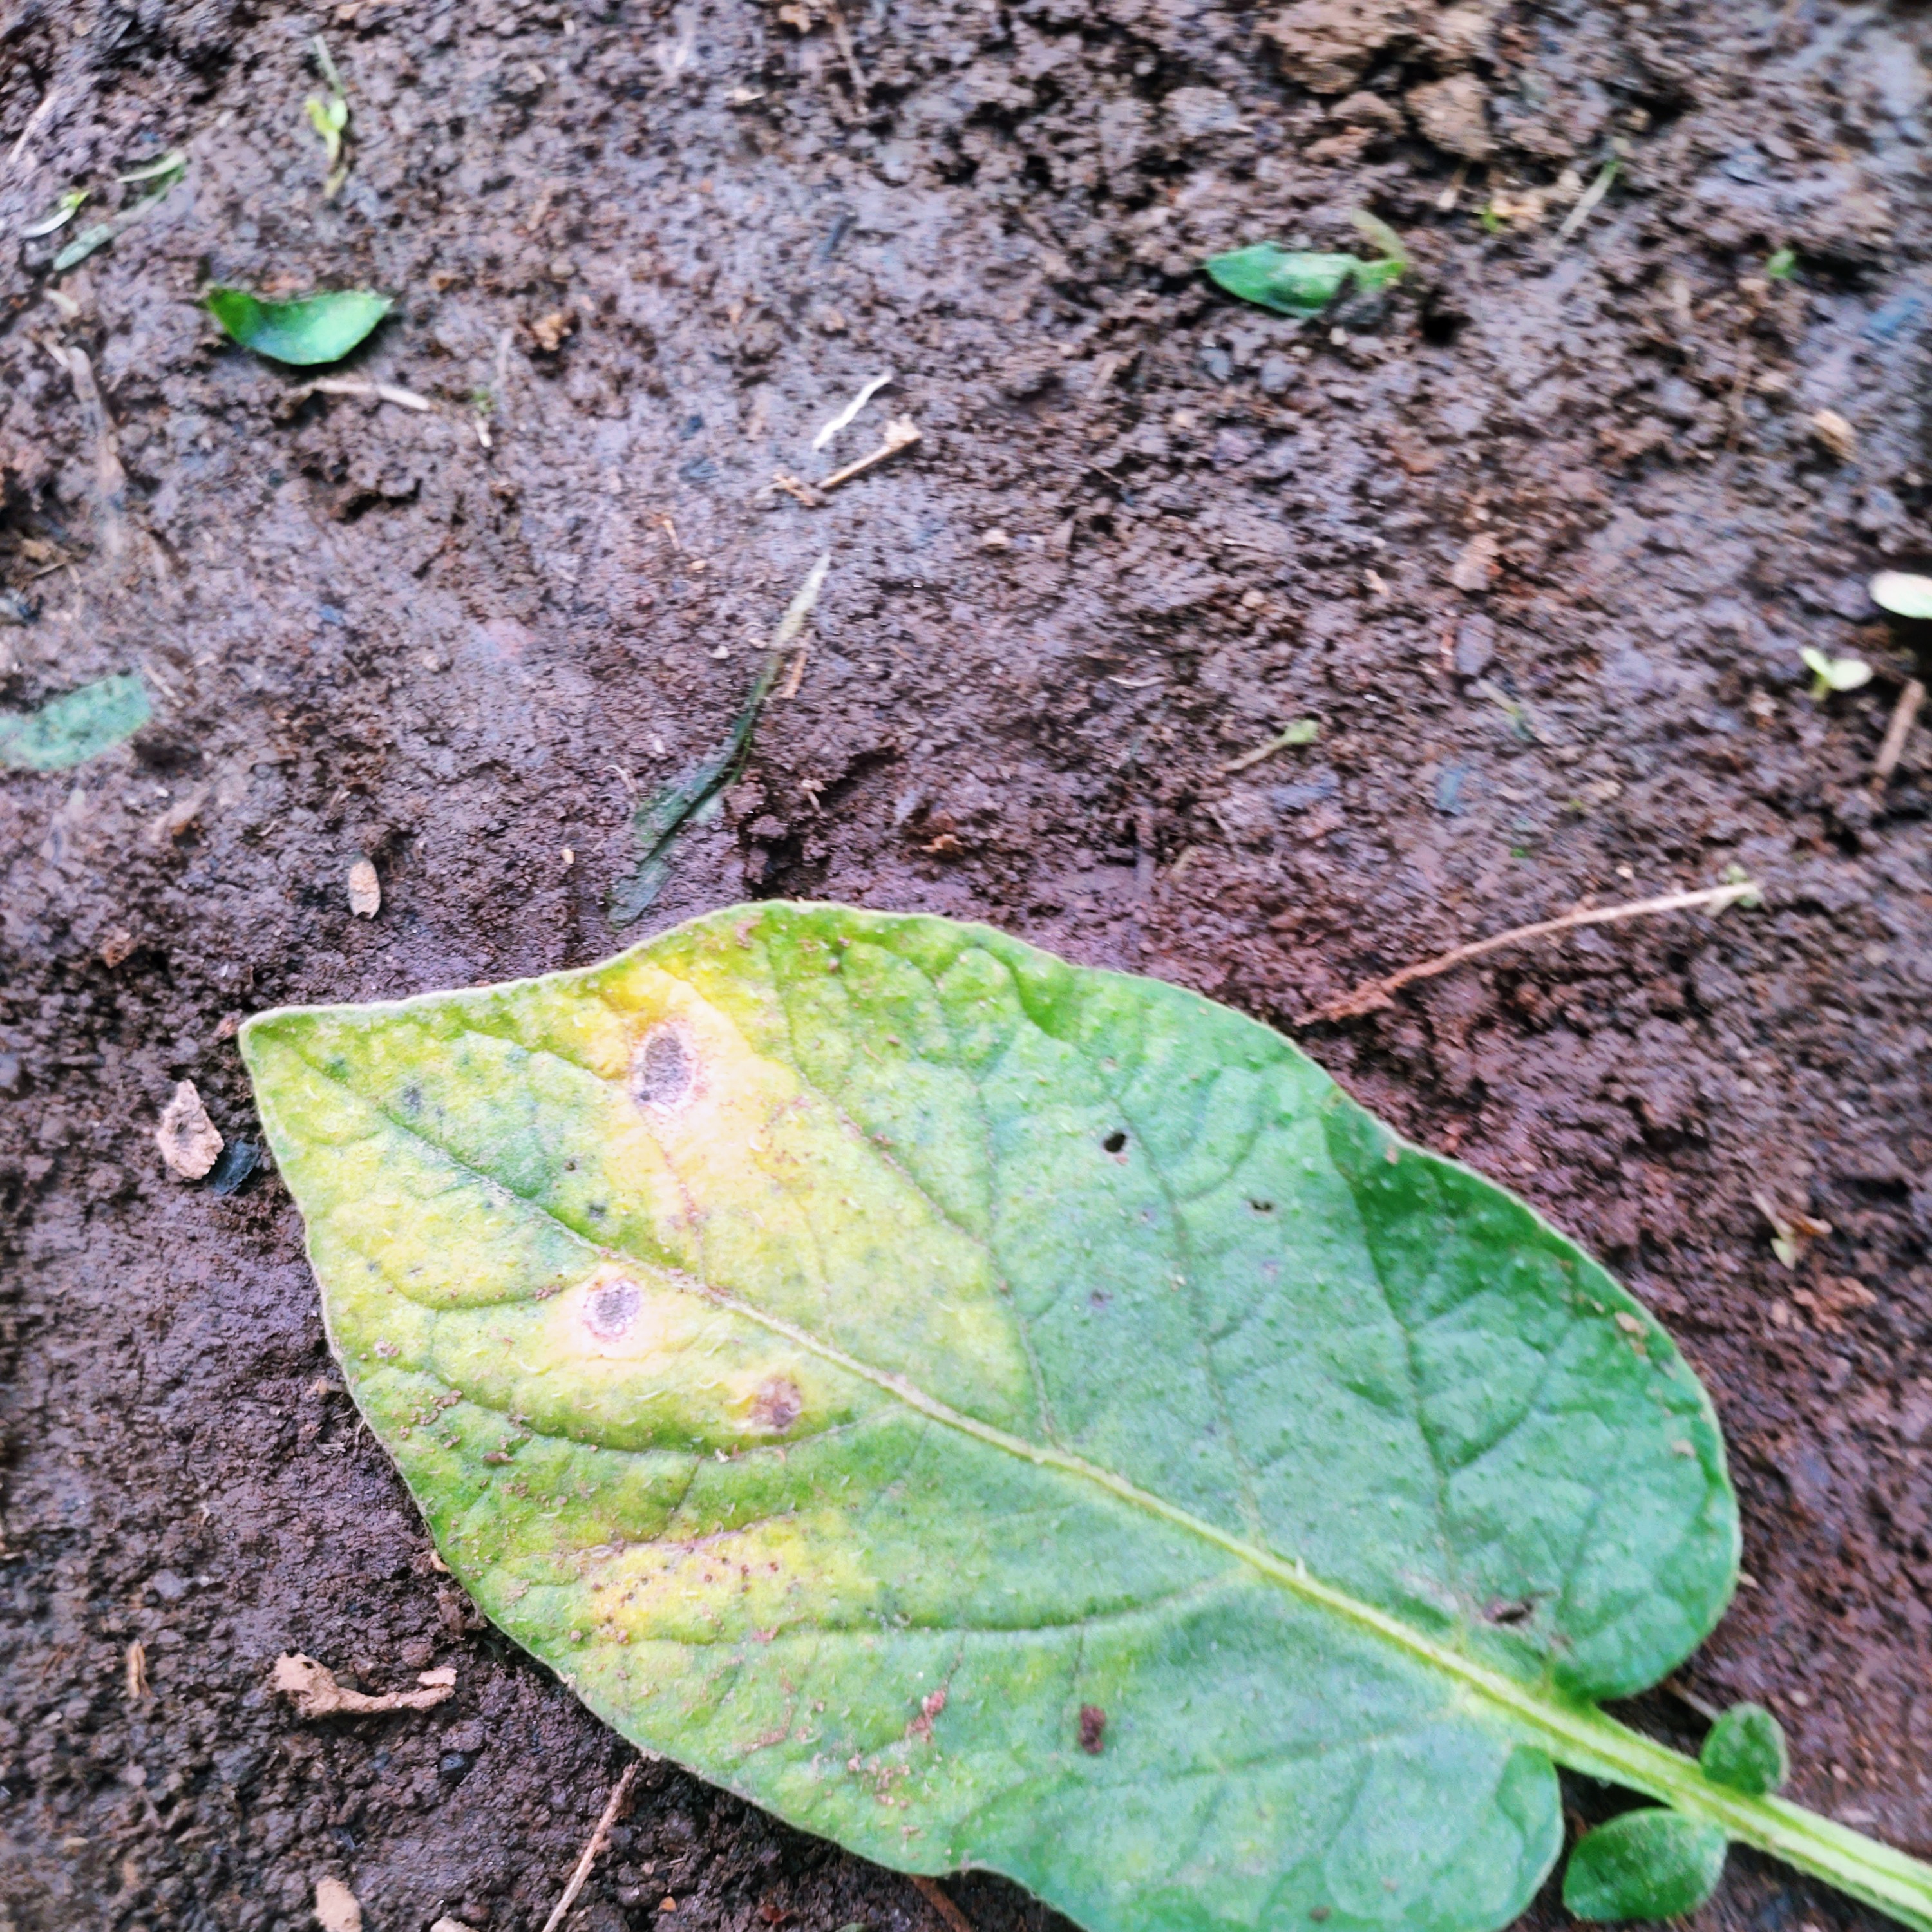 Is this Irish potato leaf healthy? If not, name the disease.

late blight
